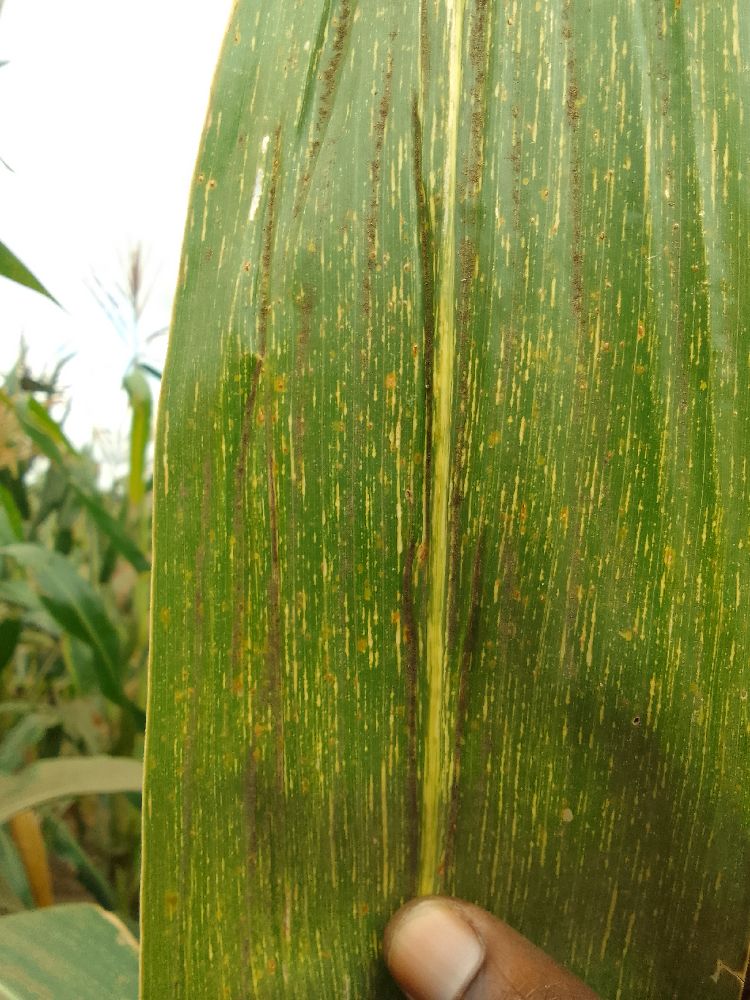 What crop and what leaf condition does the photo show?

maize, maize streak virus
